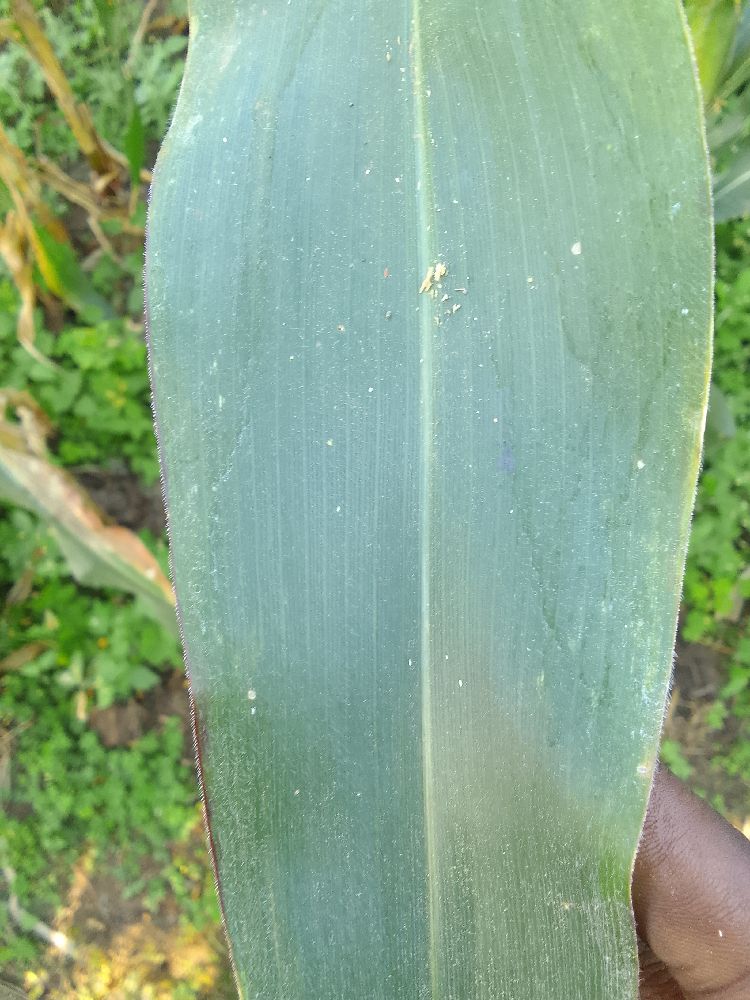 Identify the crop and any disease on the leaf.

maize, healthy
